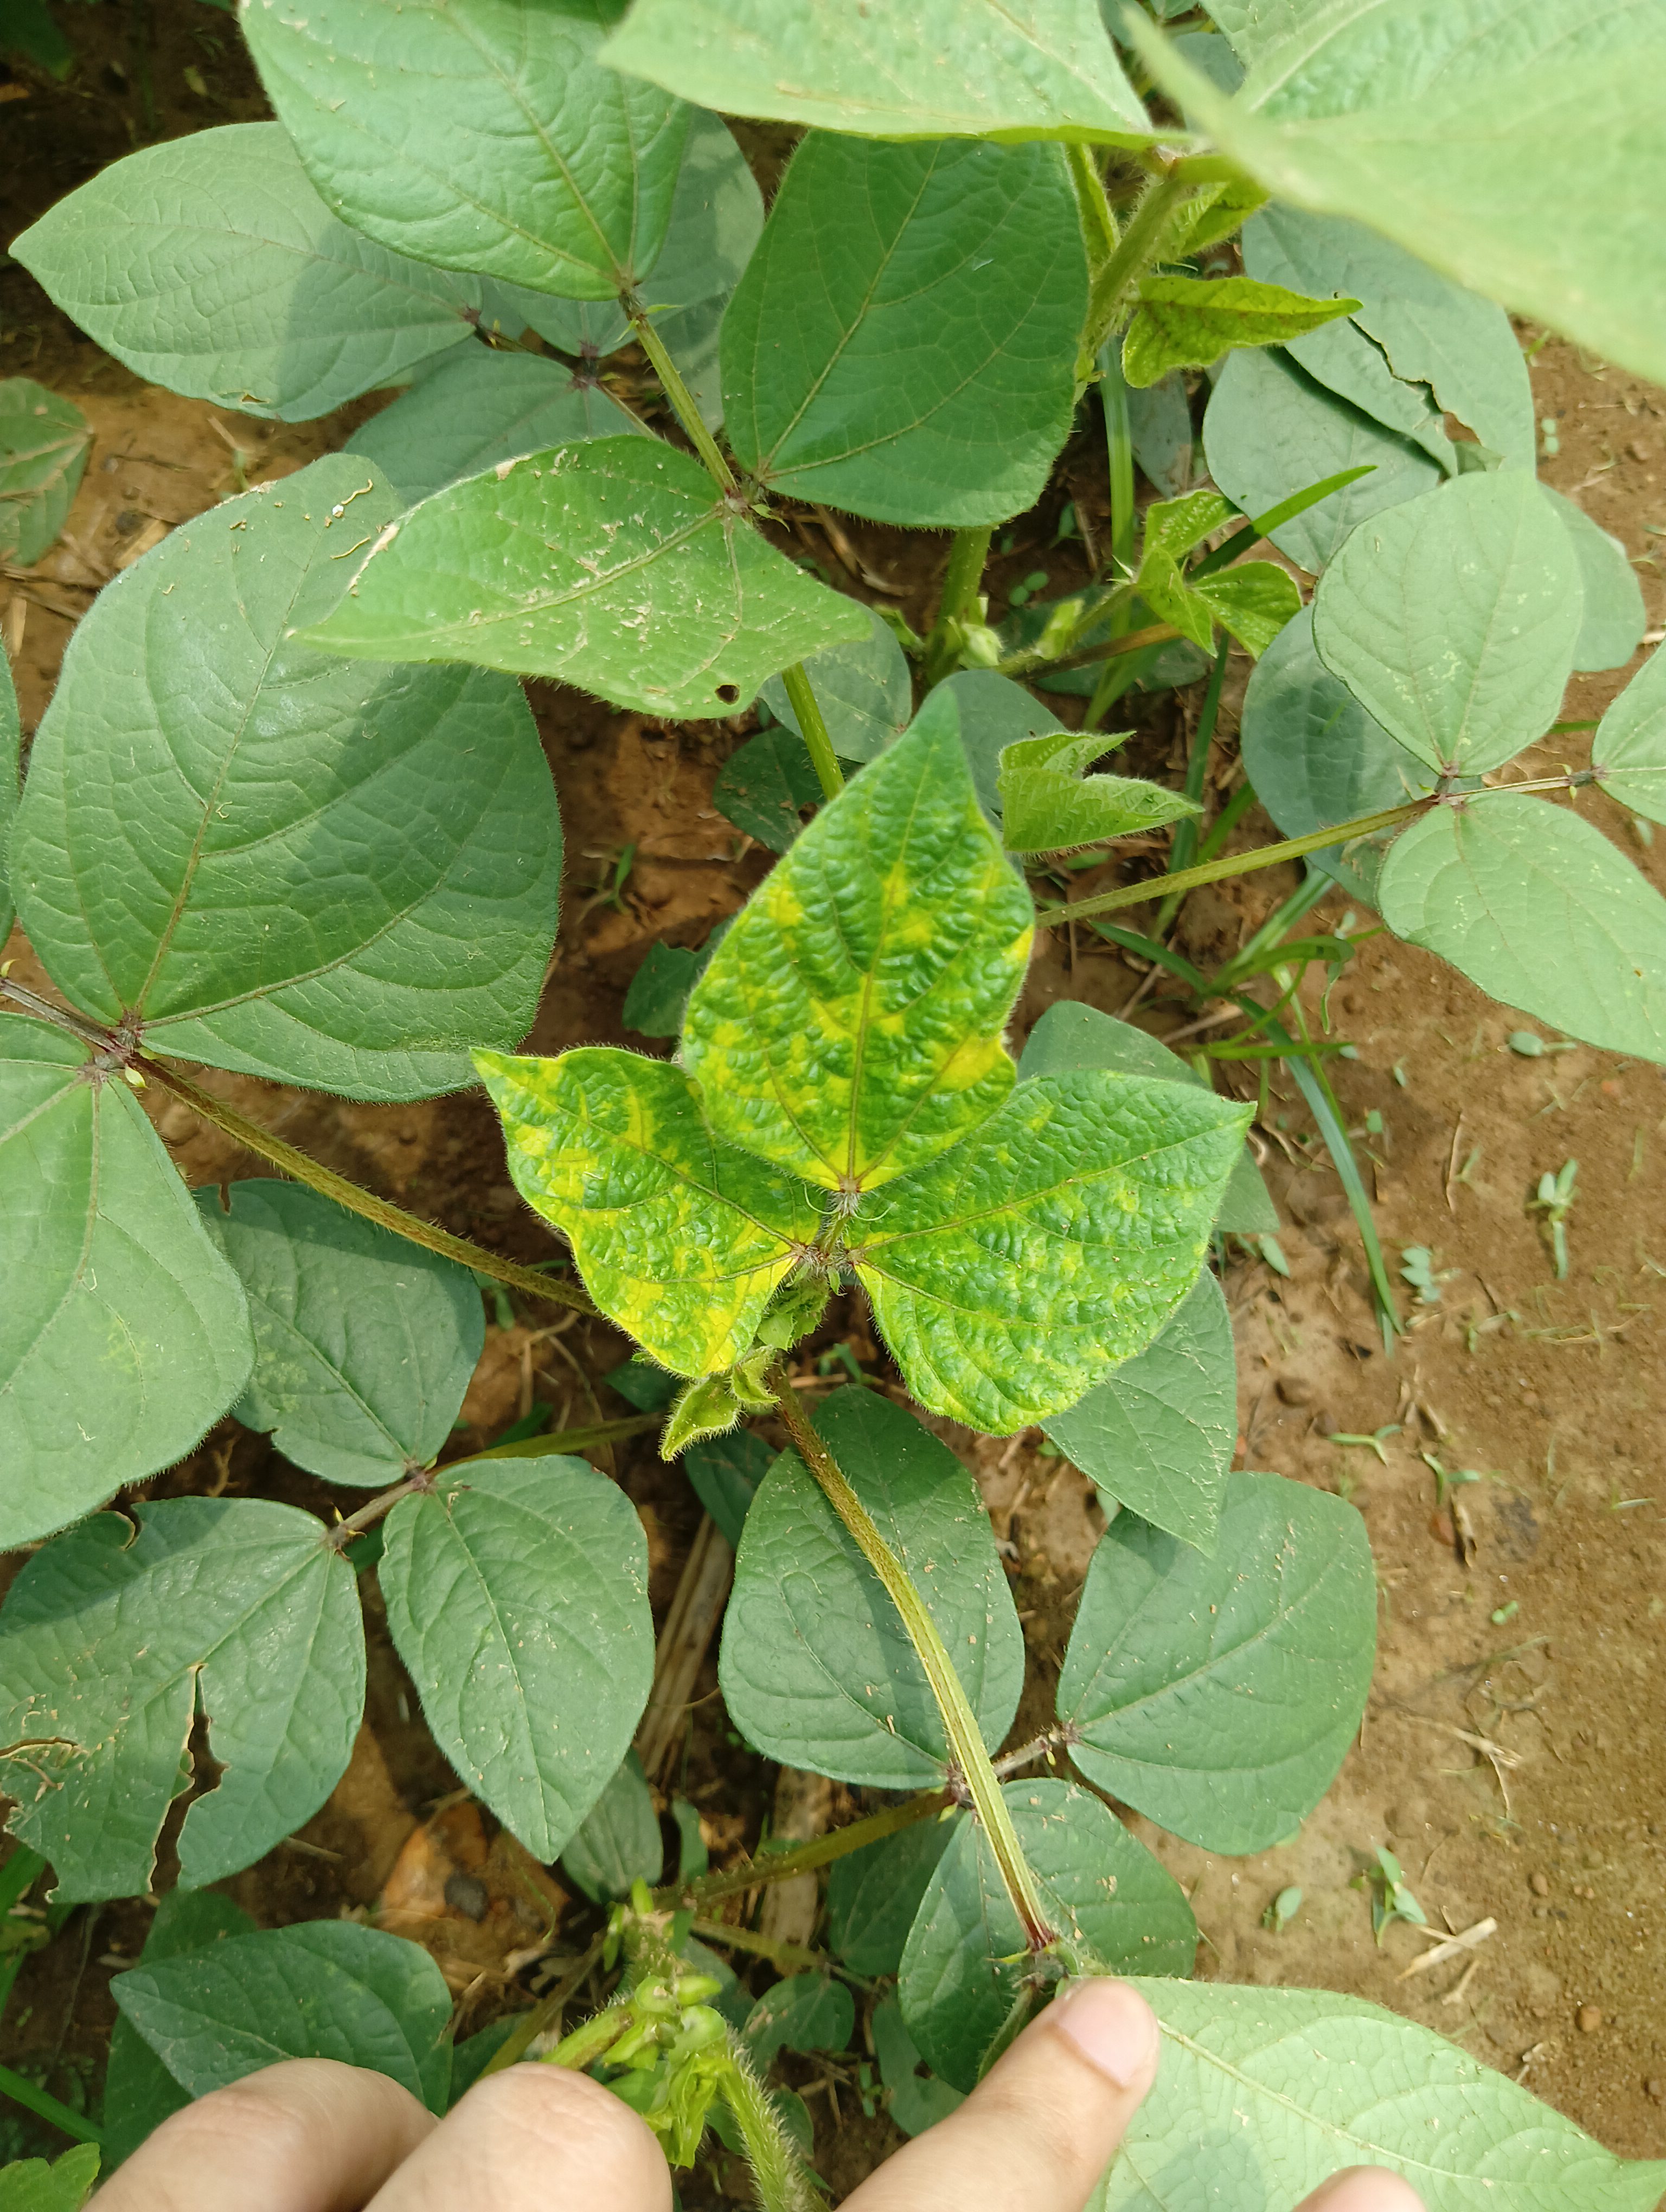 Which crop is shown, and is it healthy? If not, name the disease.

mungbean, yellow mosaic
